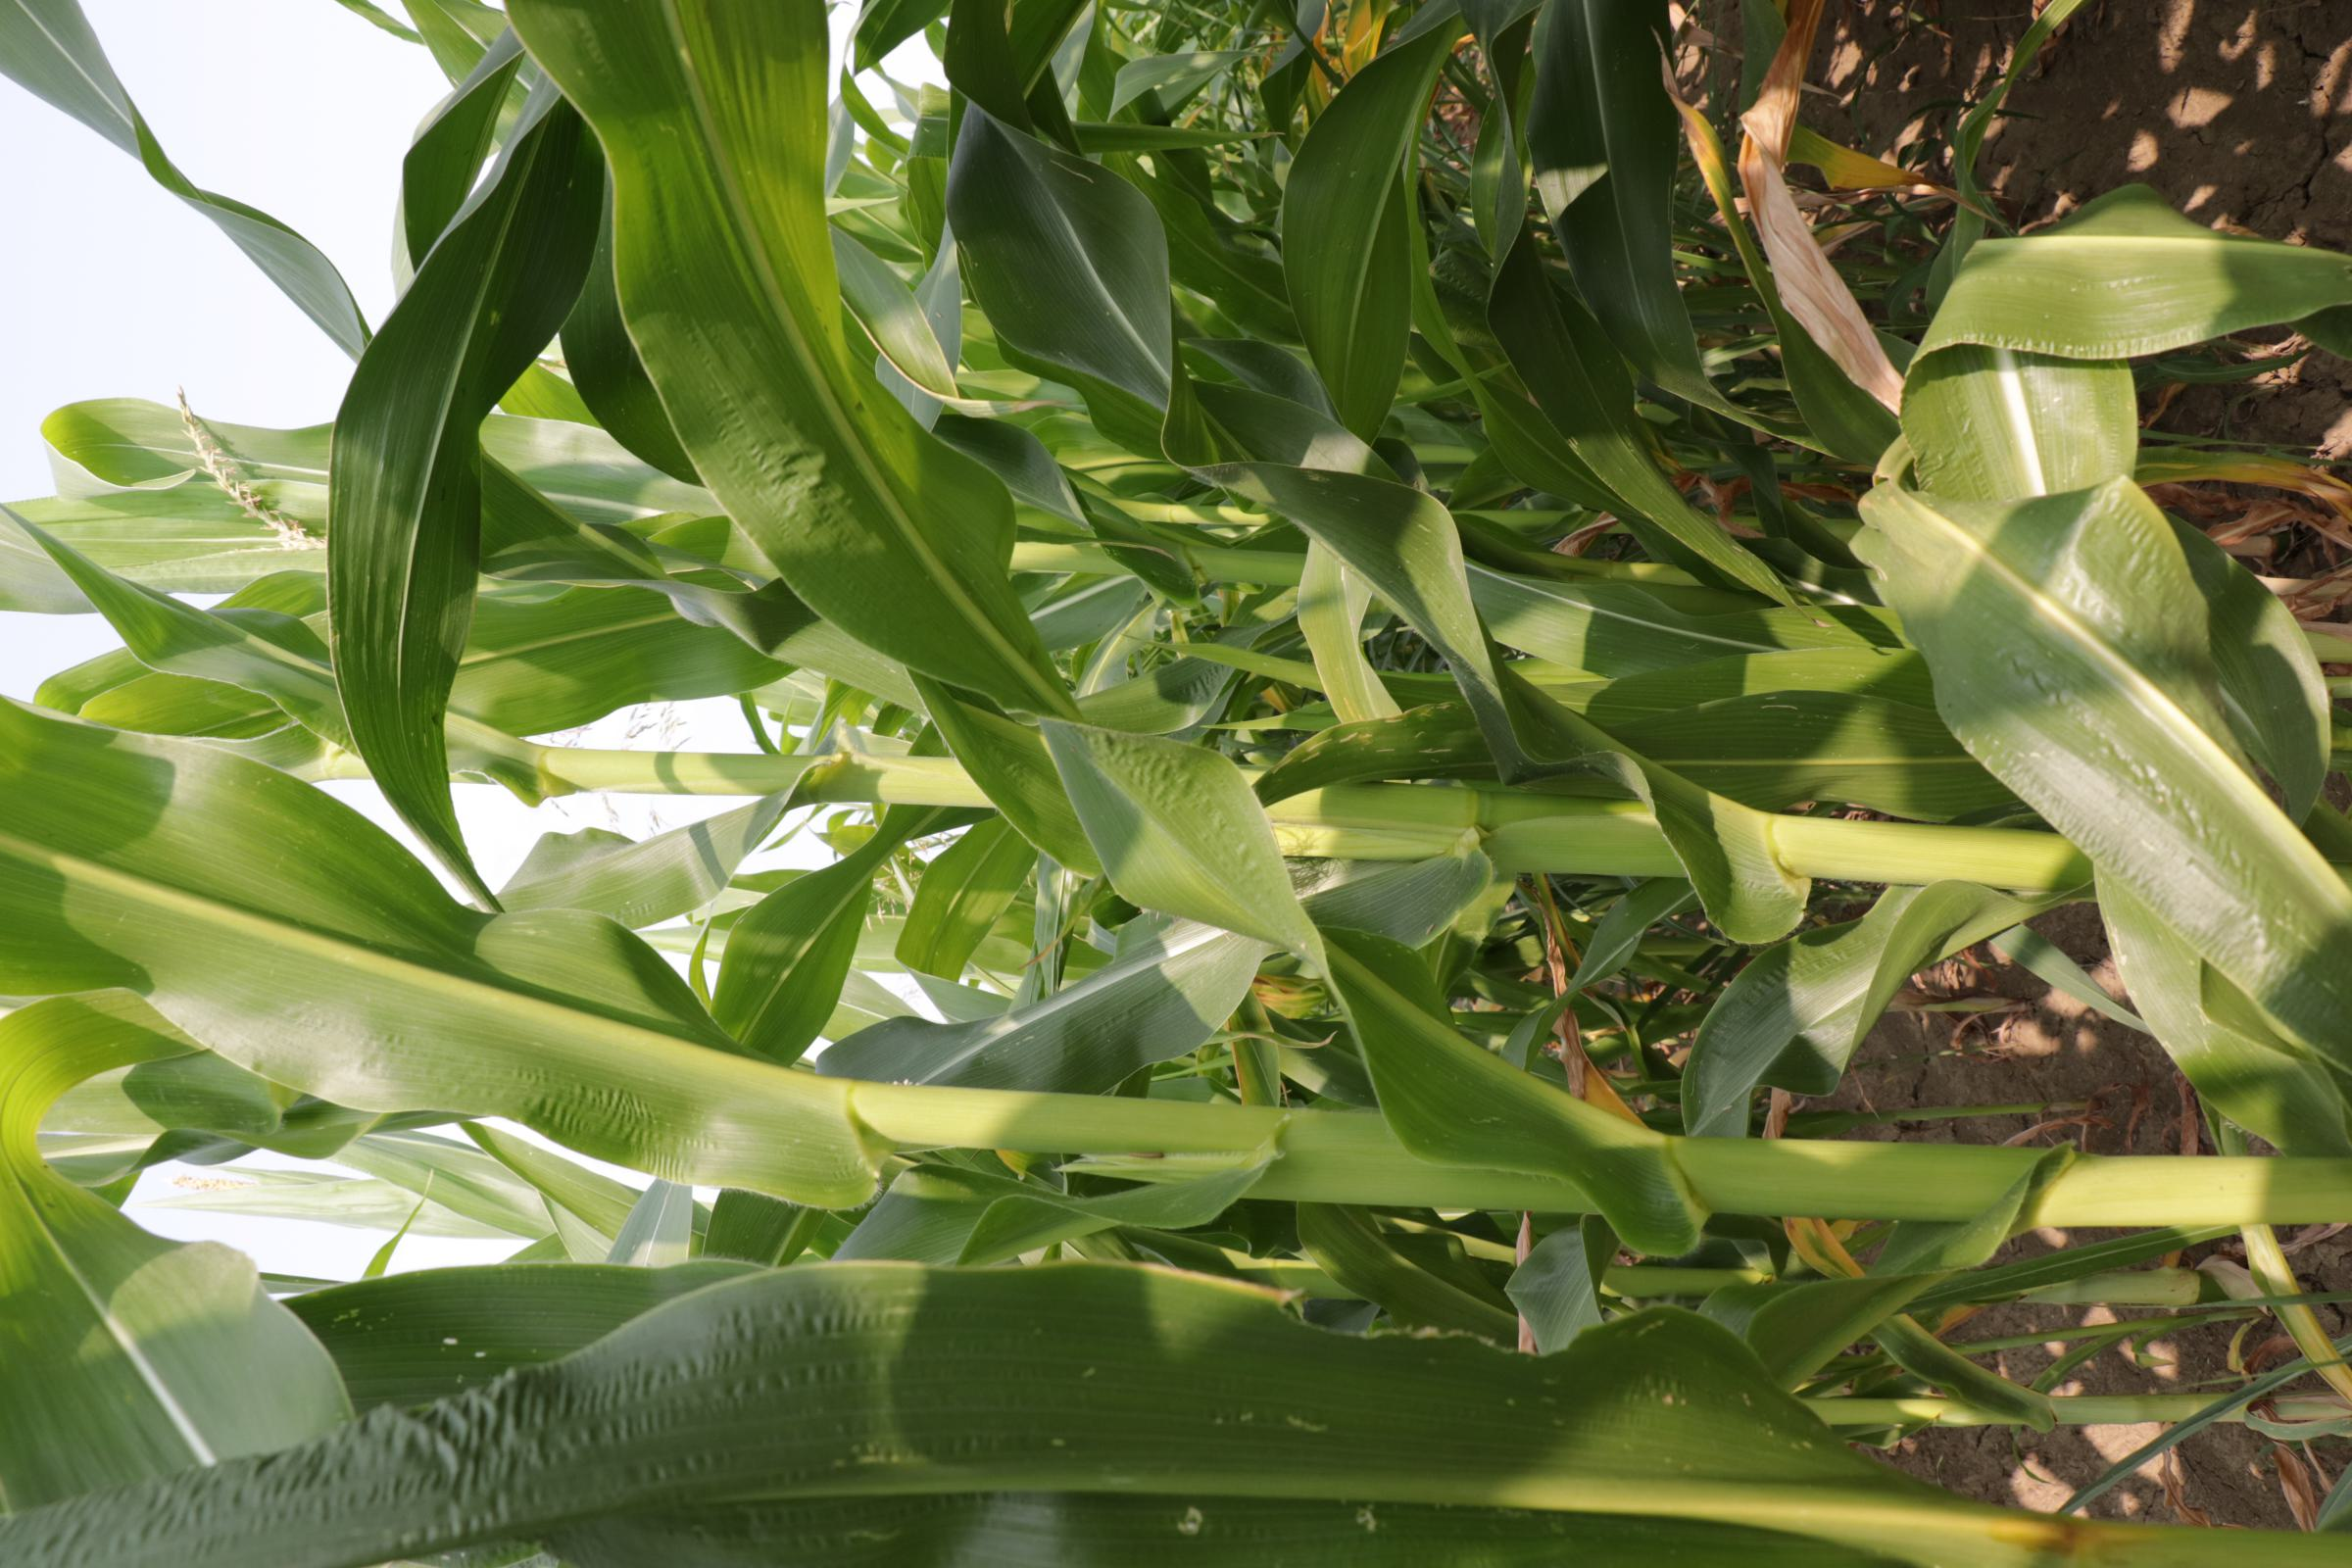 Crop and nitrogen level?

maize, full nitrogen fertilisation
